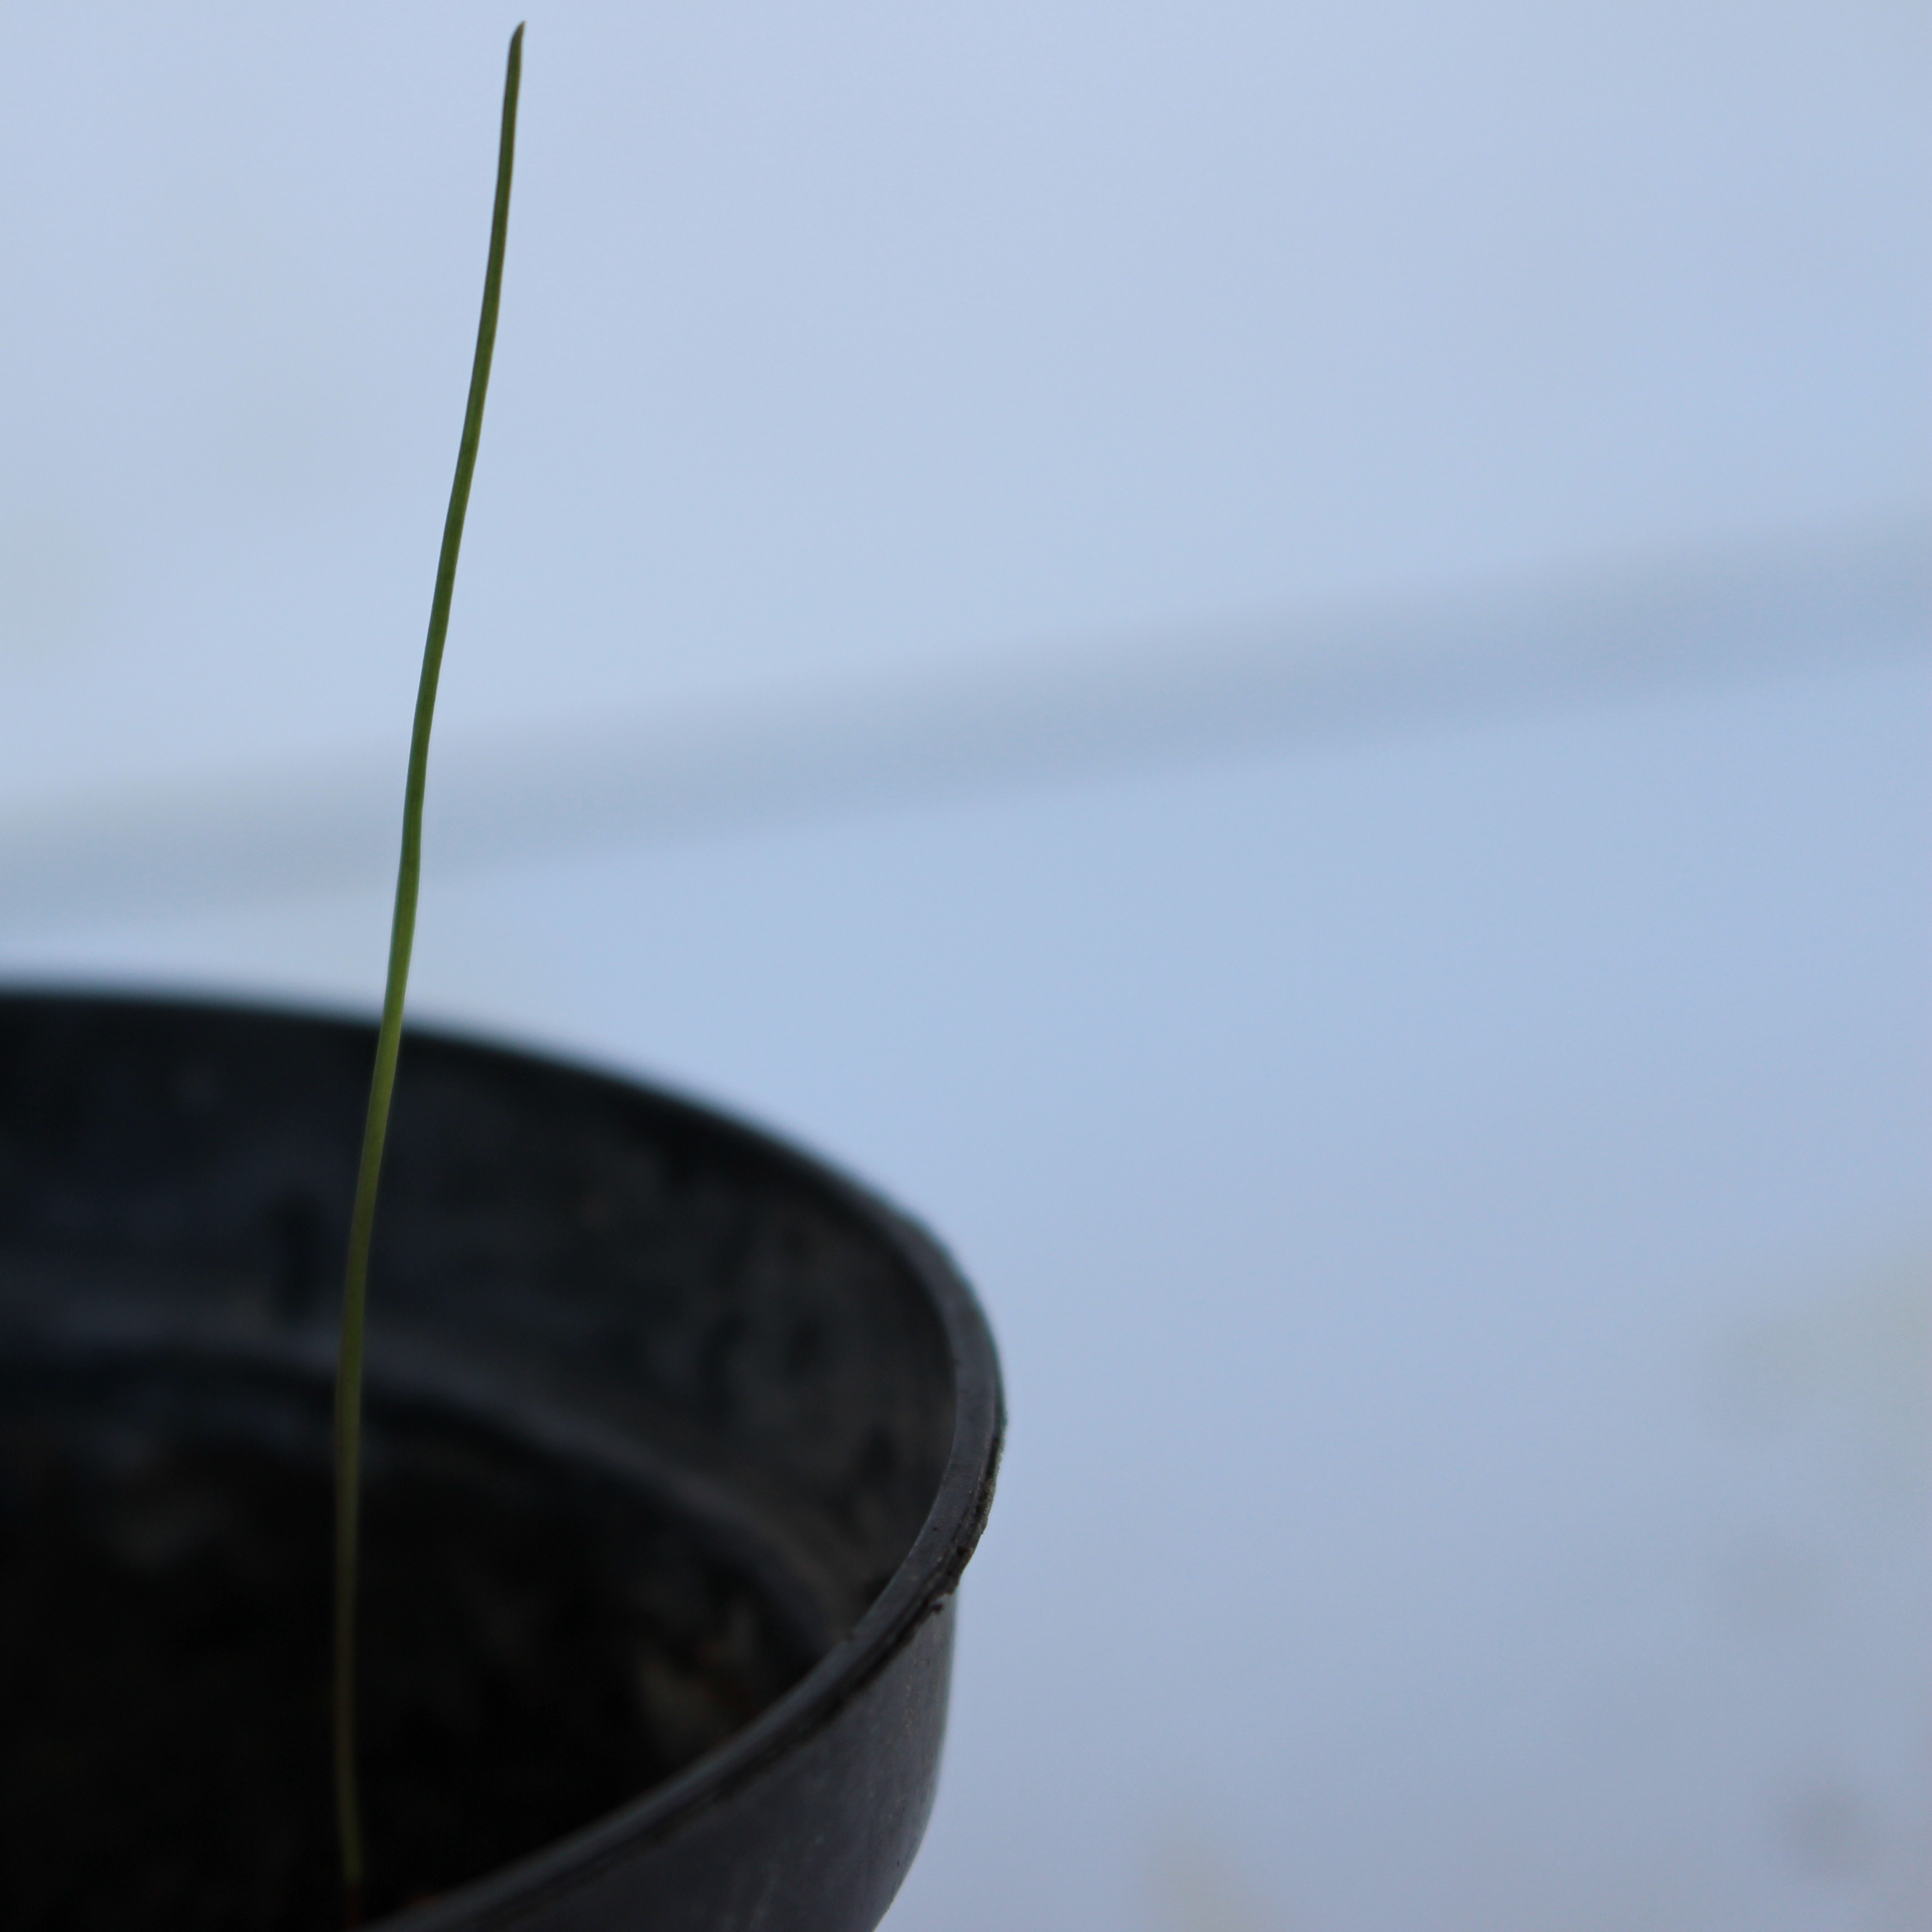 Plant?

Lolium multiflorum
